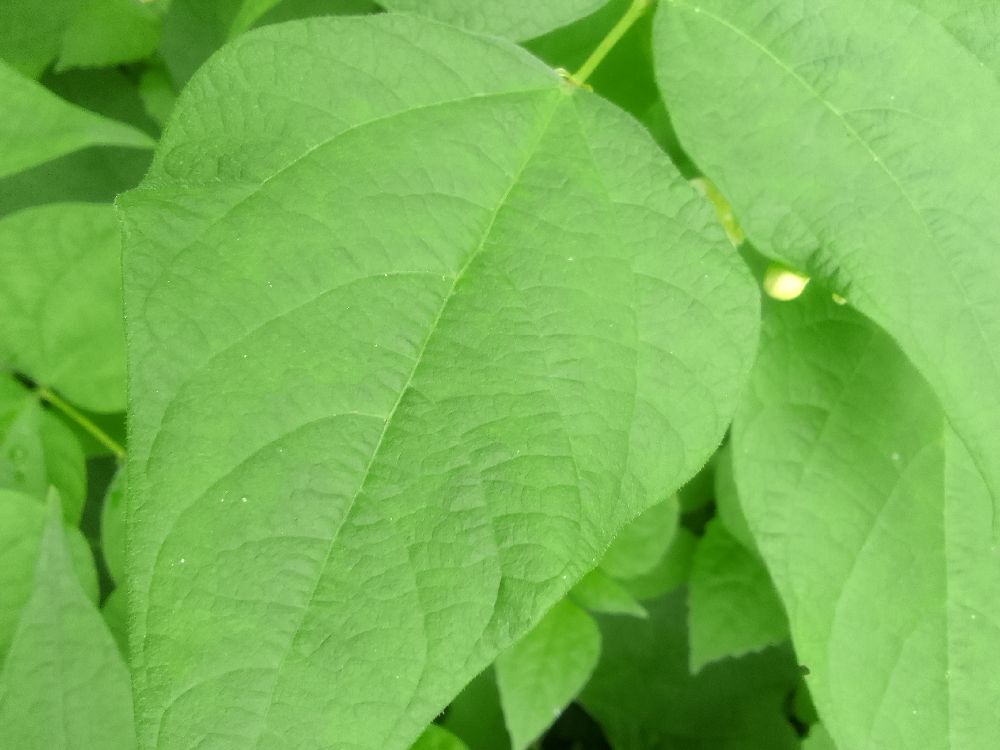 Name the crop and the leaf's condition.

common bean, healthy
